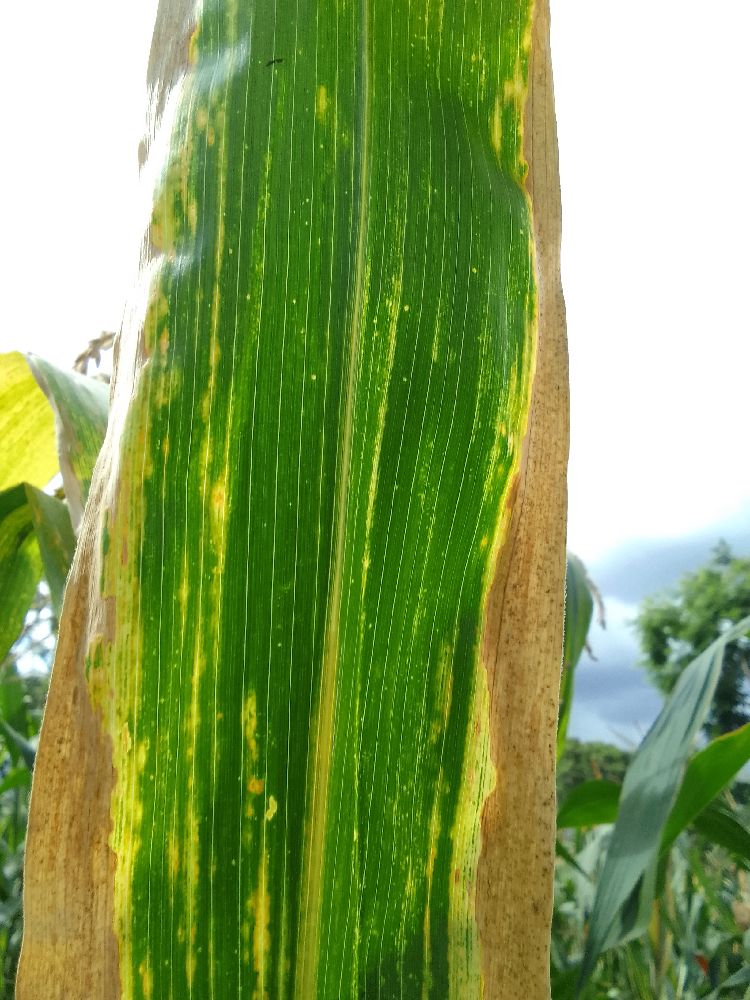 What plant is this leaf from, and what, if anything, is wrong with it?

maize, maize lethal necrosis
